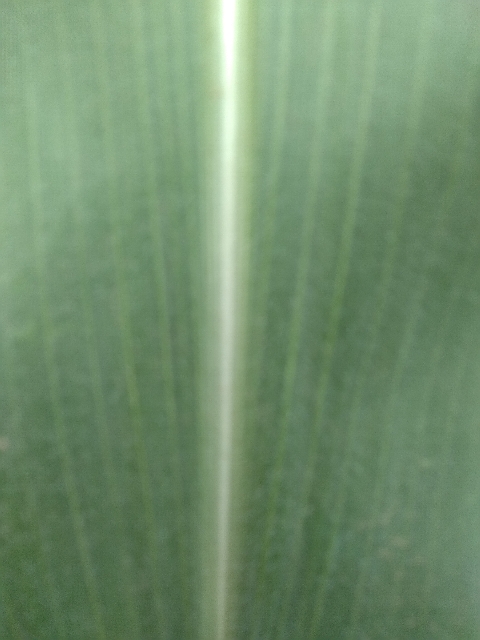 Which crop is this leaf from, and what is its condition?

maize, healthy
